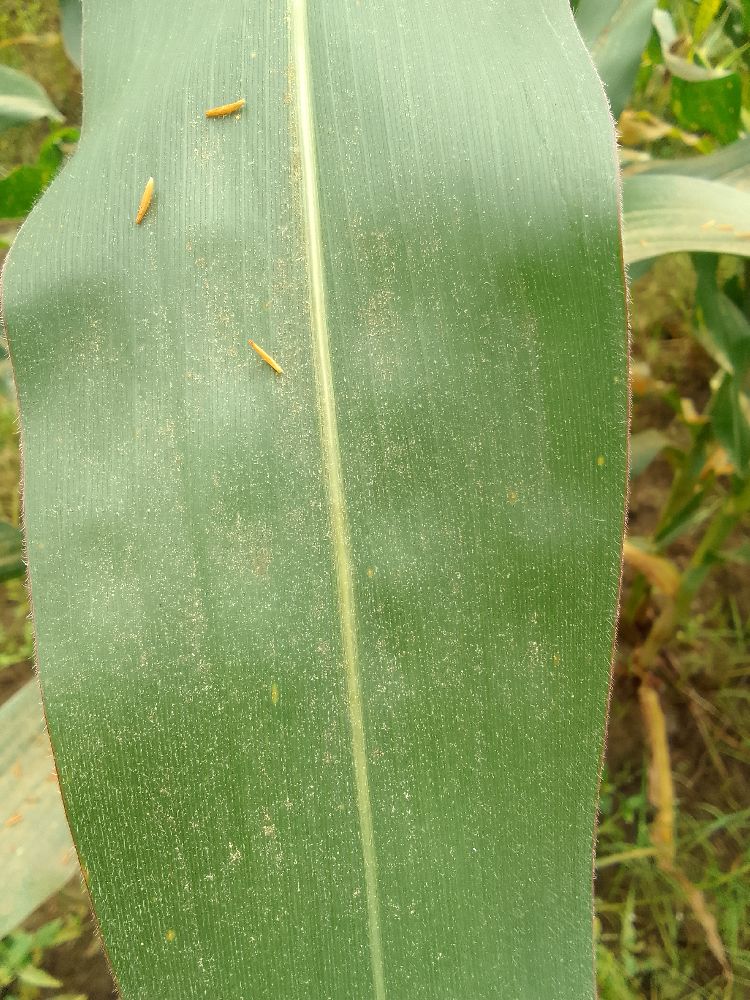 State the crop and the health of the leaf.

maize, healthy
